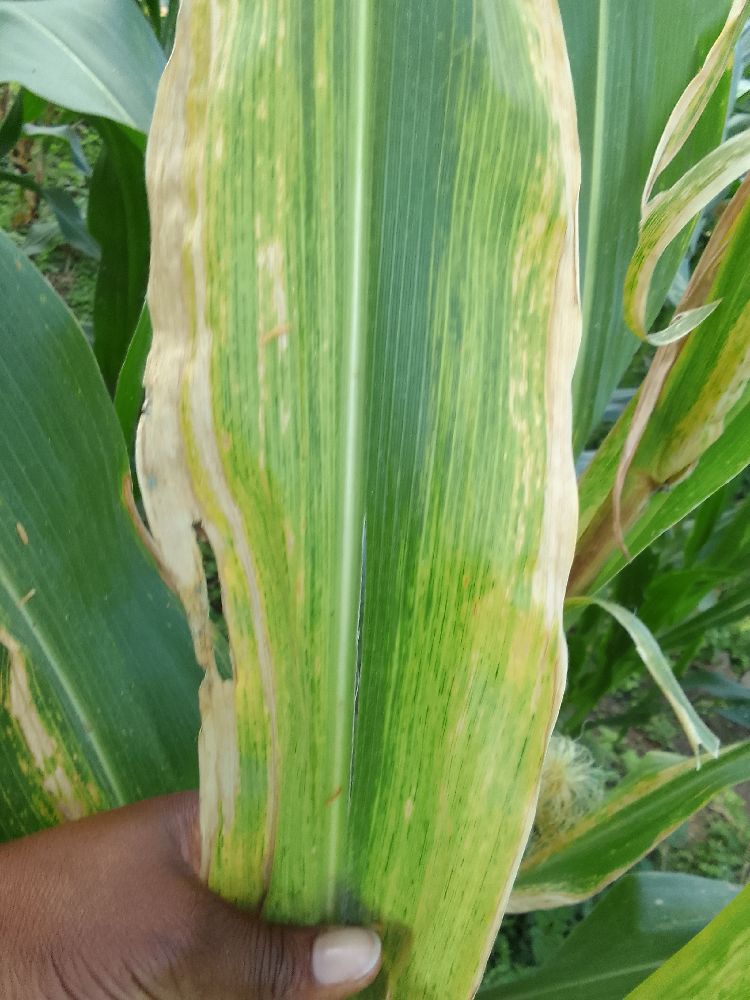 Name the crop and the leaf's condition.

maize, maize lethal necrosis
